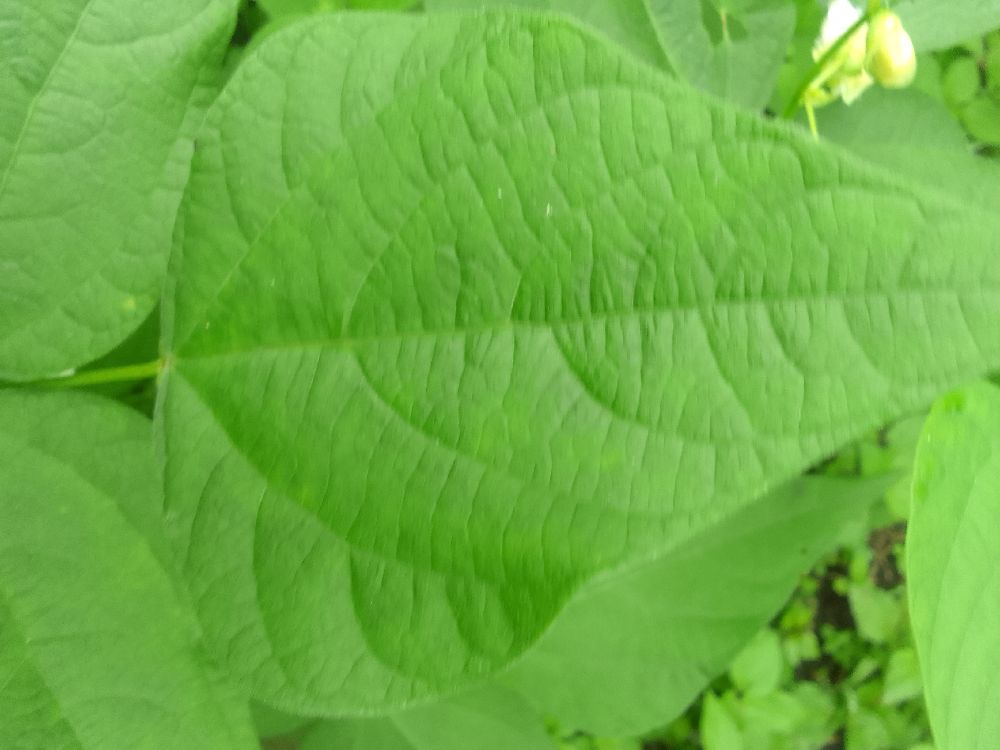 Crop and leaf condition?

common bean, healthy
